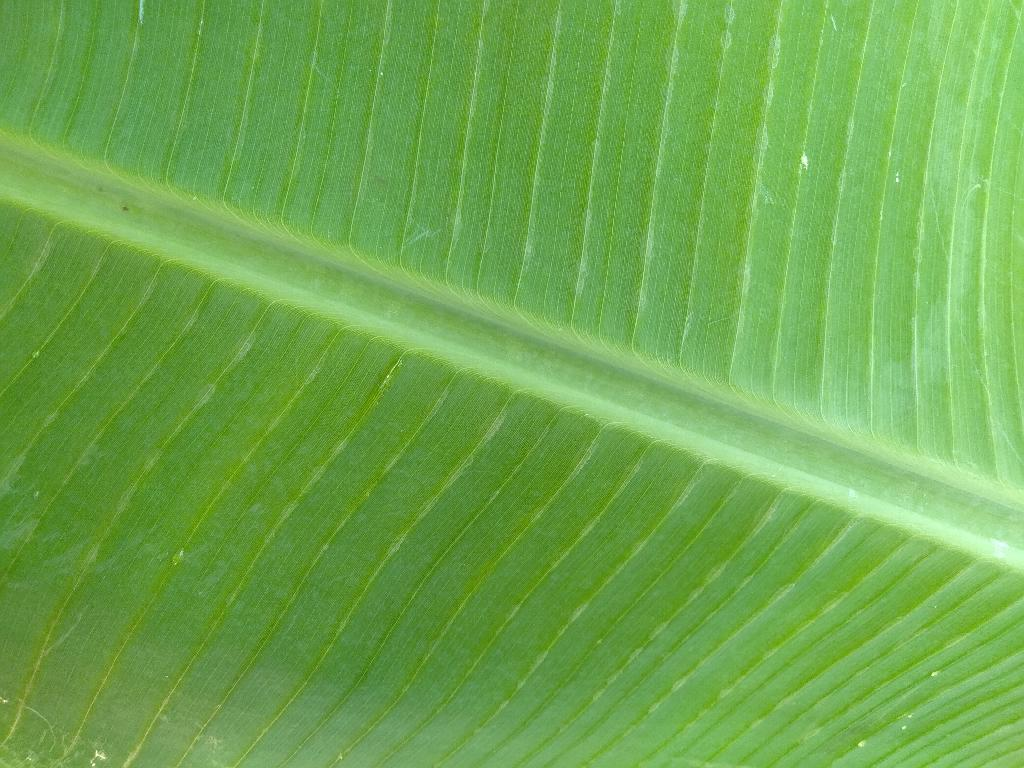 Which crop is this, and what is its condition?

banana, healthy
